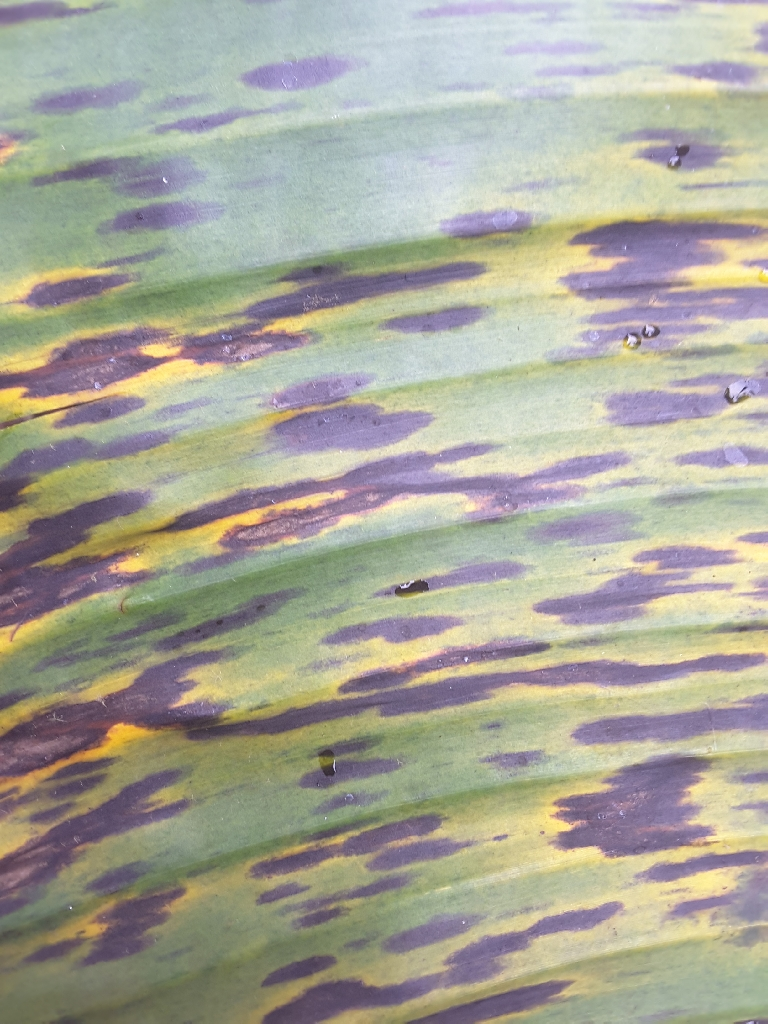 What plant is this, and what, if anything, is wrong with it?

banana, black sigatoka
